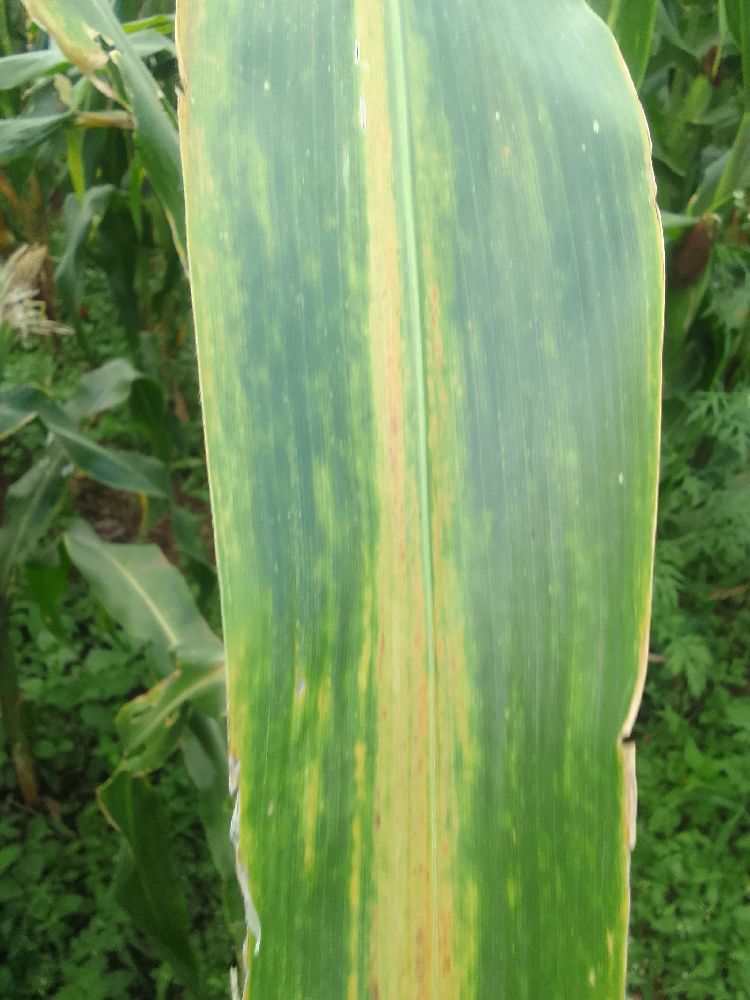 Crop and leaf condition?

maize, maize lethal necrosis
